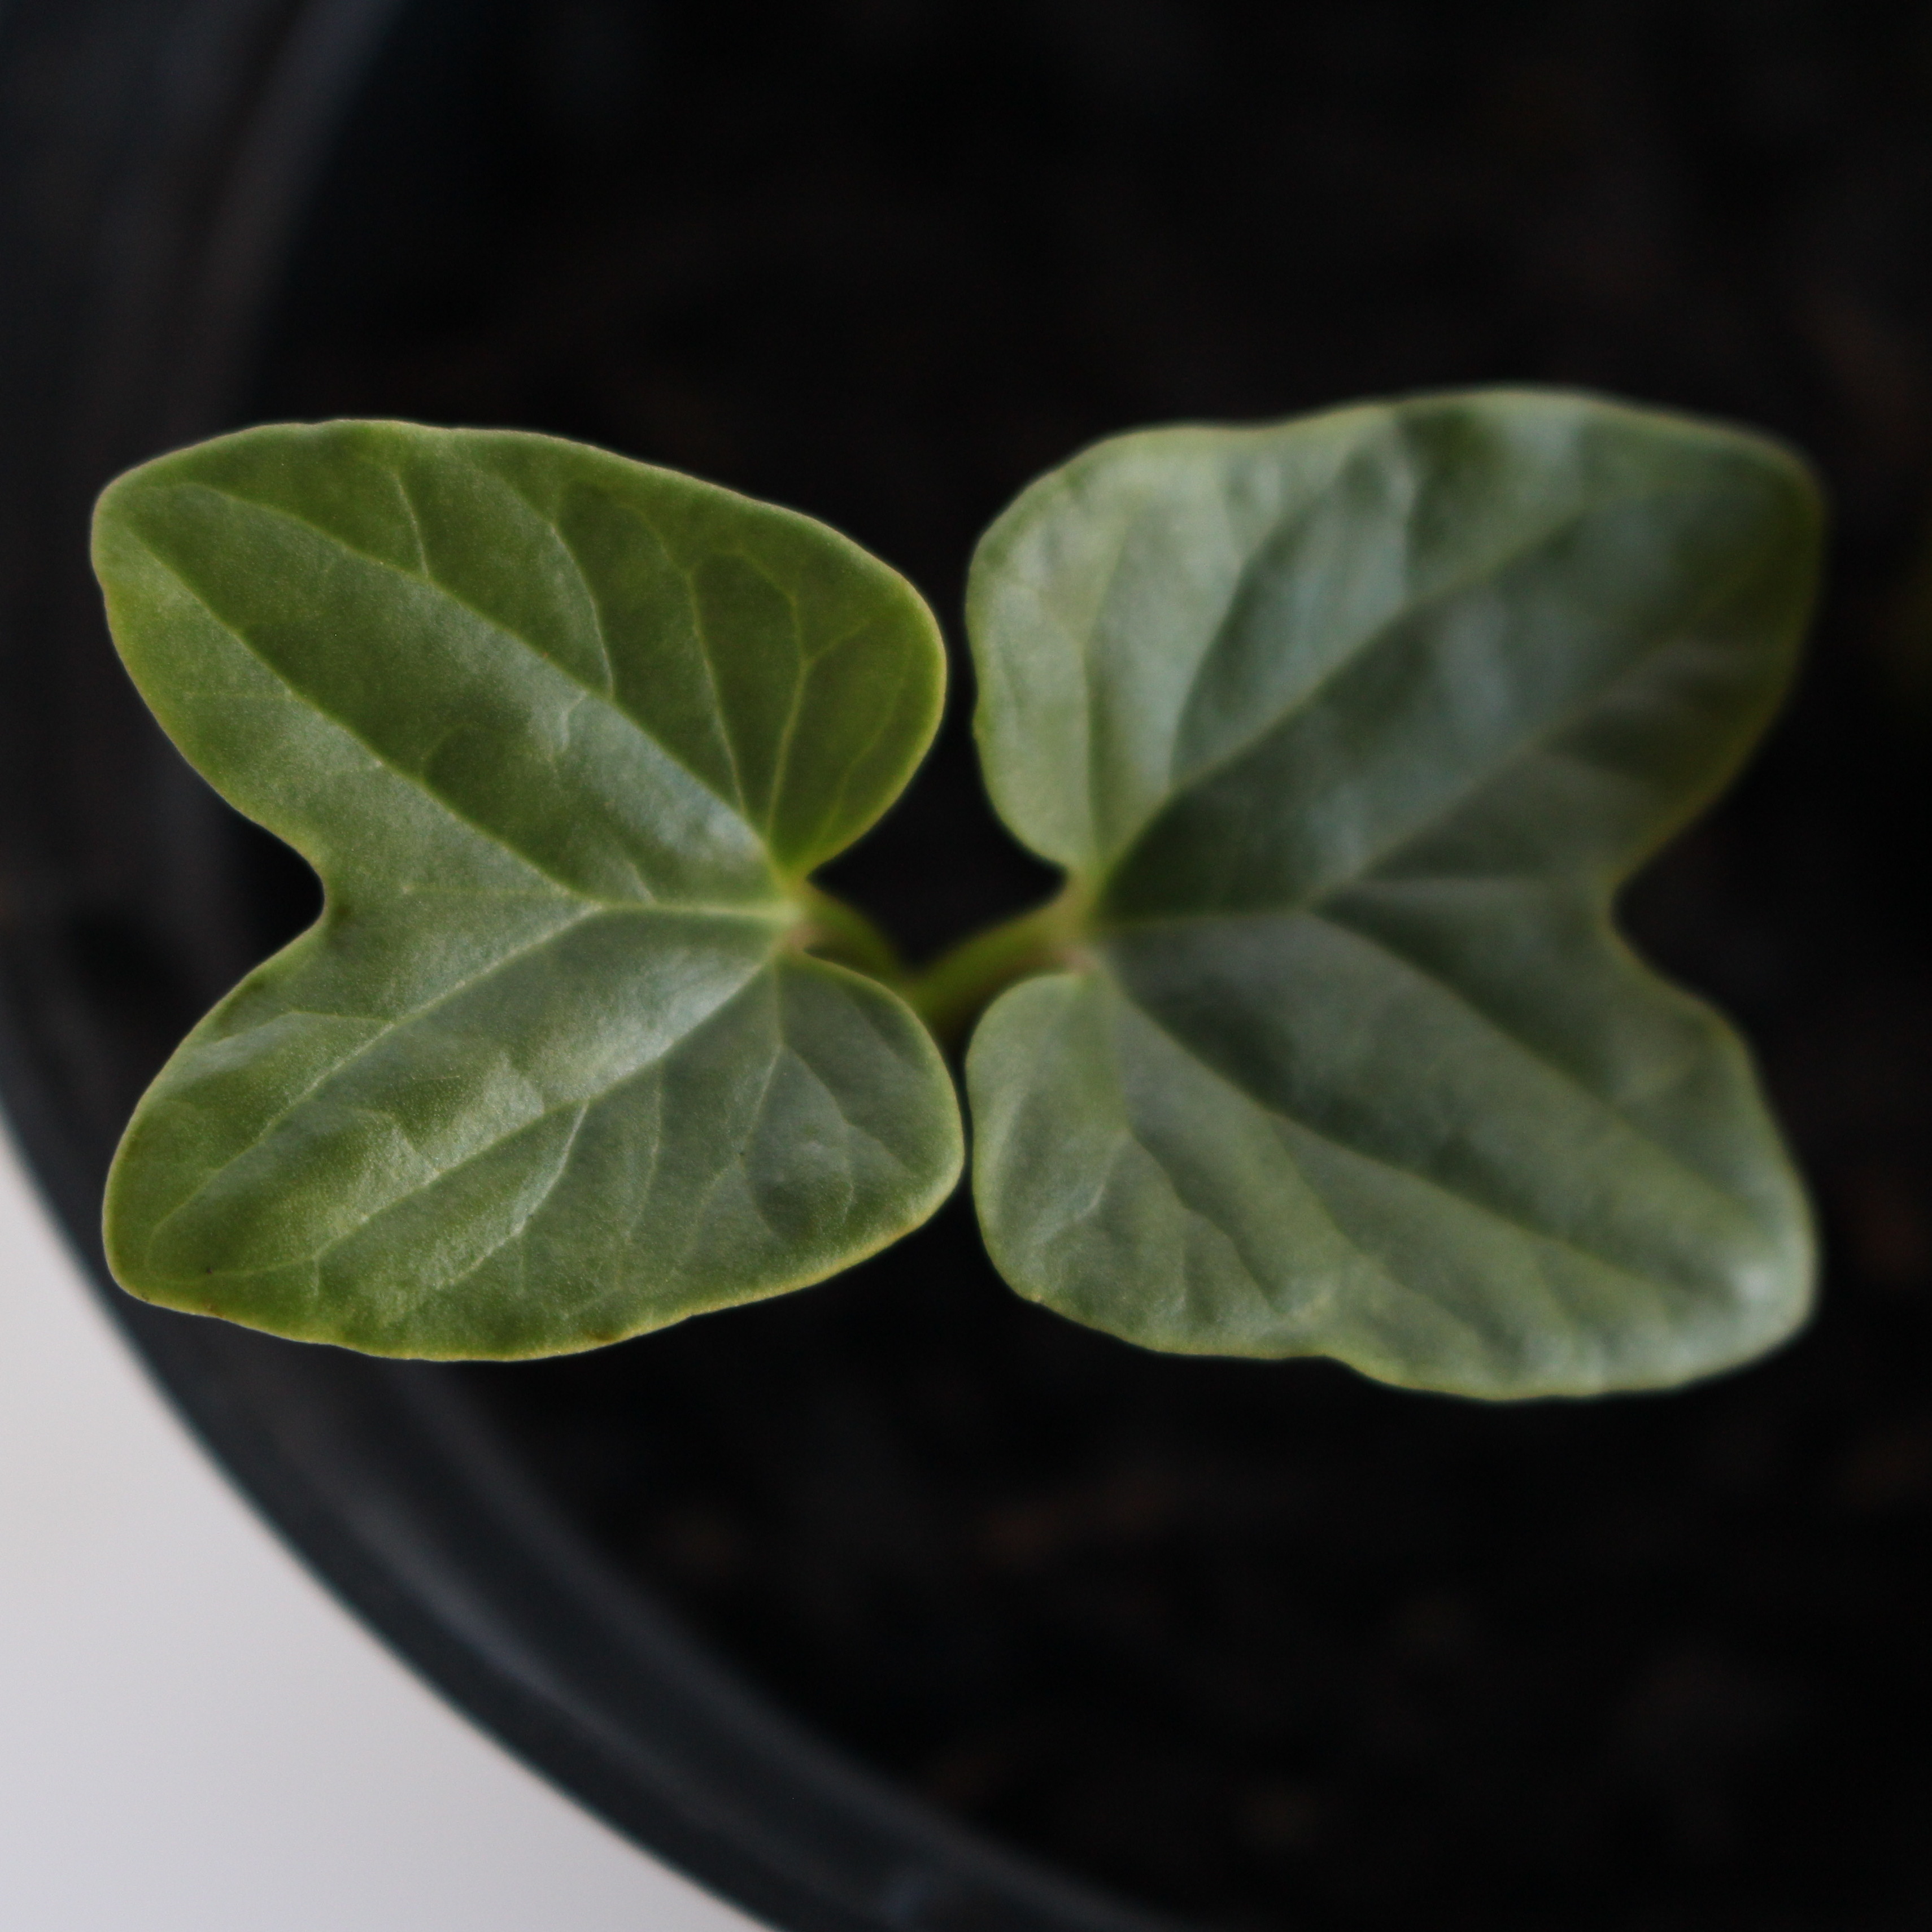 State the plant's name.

Convolvulus arvensis
